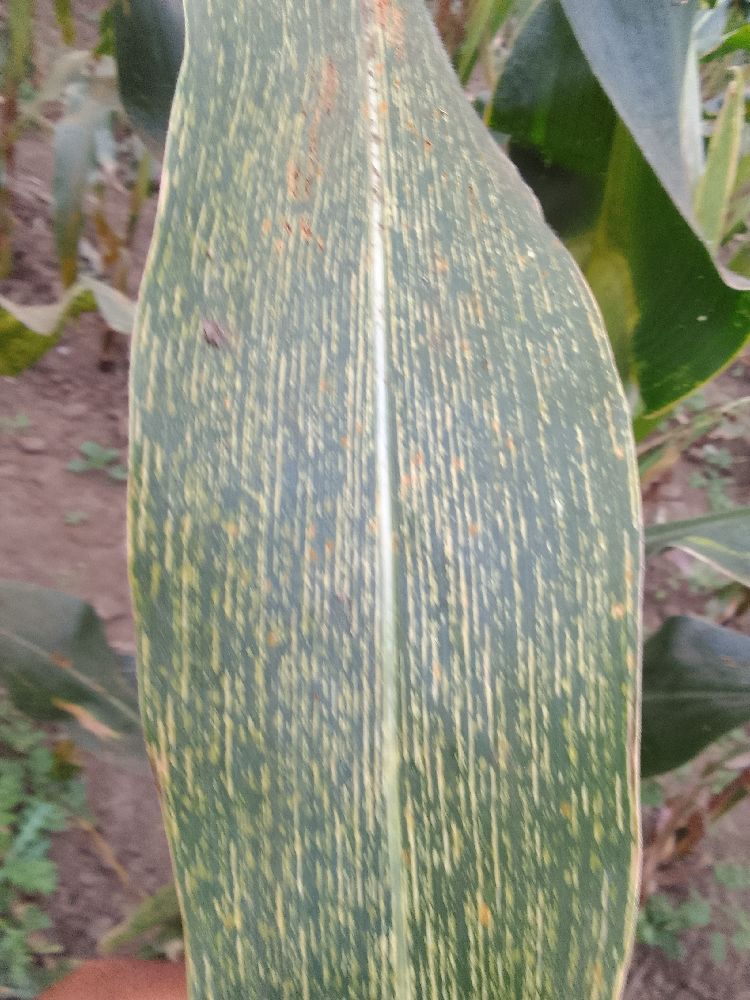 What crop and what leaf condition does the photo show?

maize, maize streak virus
